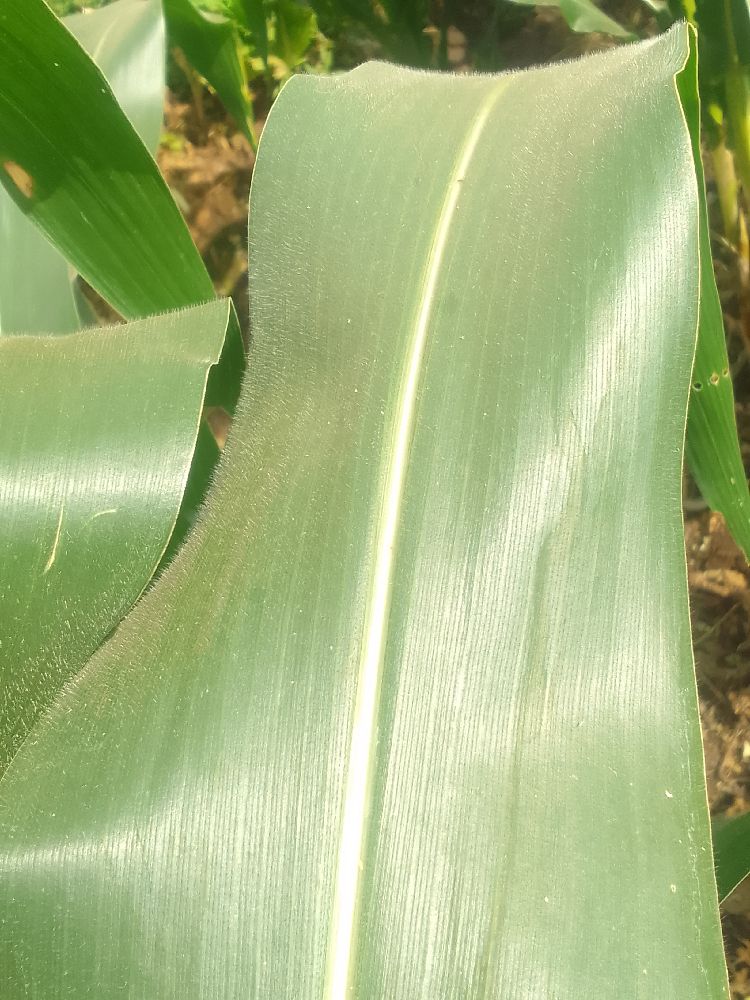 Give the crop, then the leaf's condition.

maize, healthy
